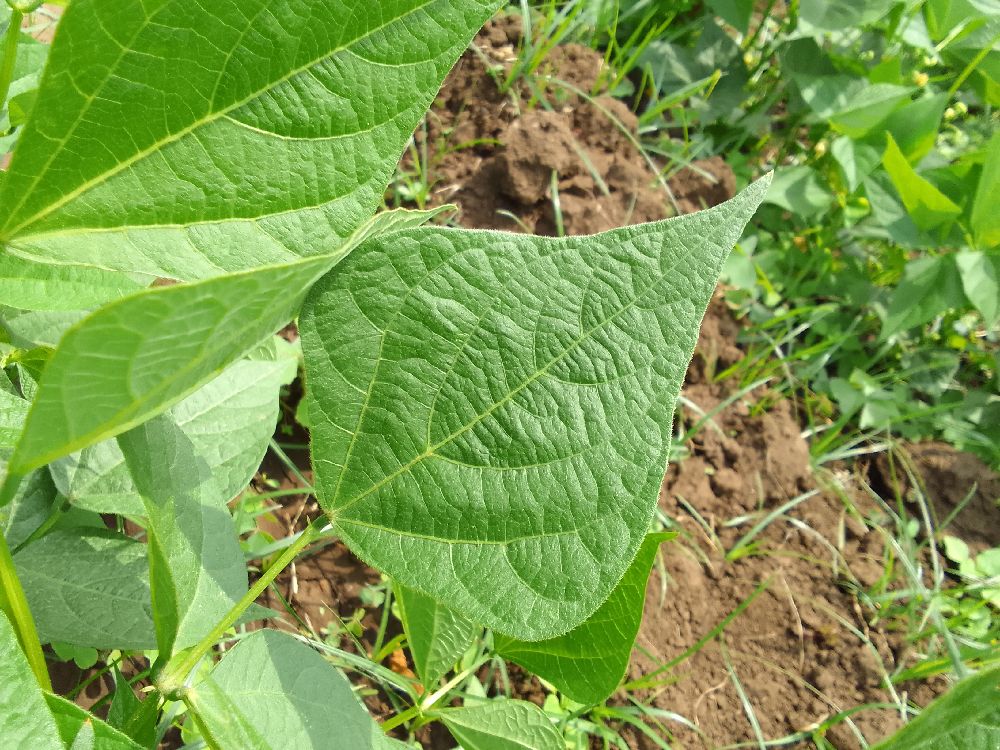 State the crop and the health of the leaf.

common bean, healthy
